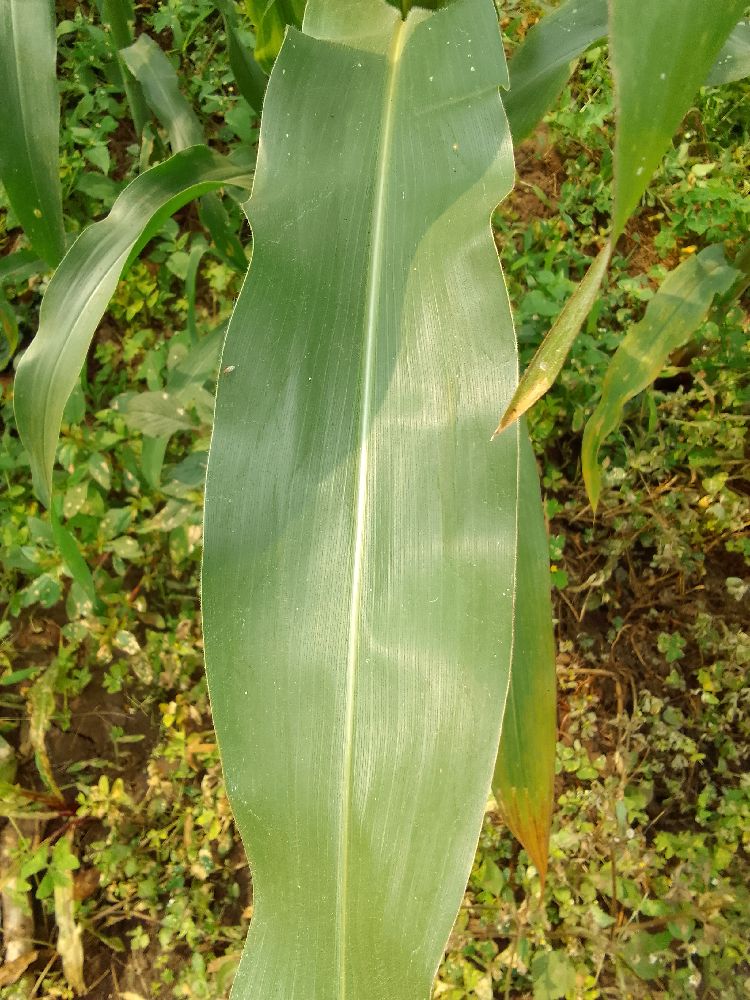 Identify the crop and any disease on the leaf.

maize, healthy
